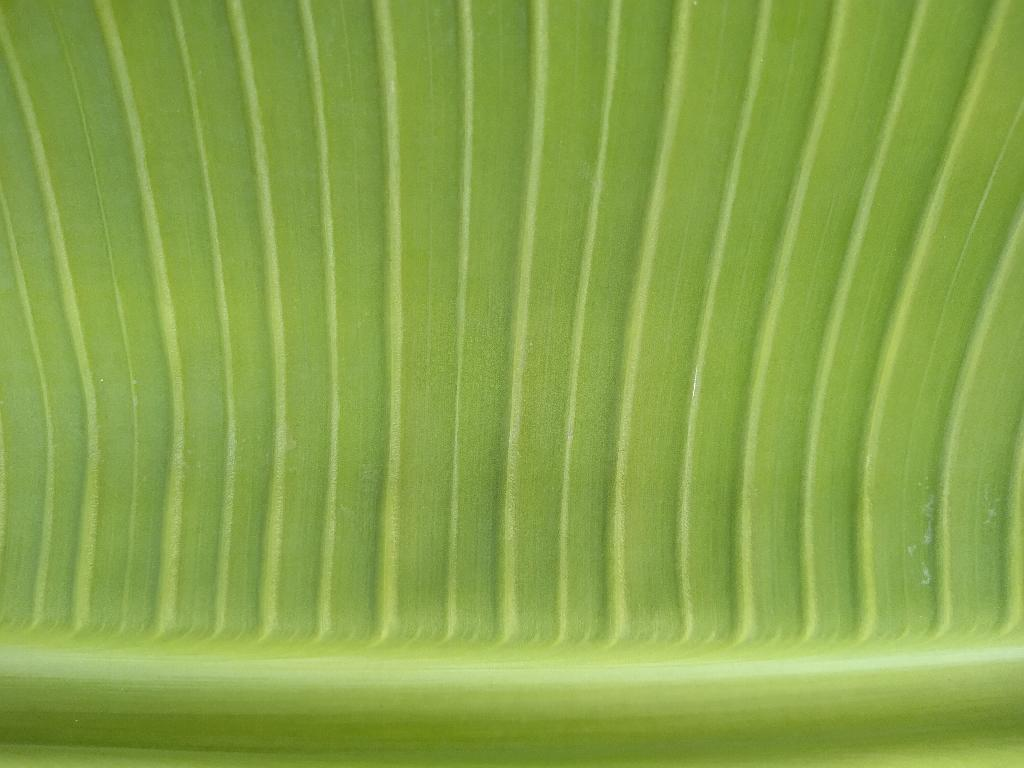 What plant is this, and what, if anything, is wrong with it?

banana, healthy
